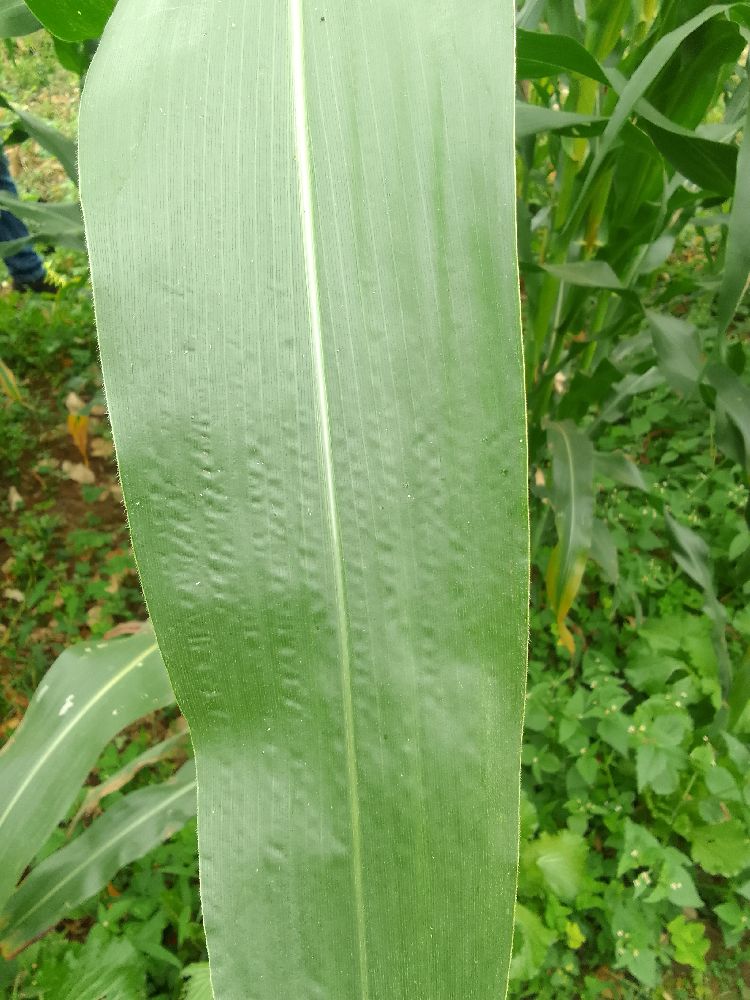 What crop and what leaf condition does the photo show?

maize, healthy
